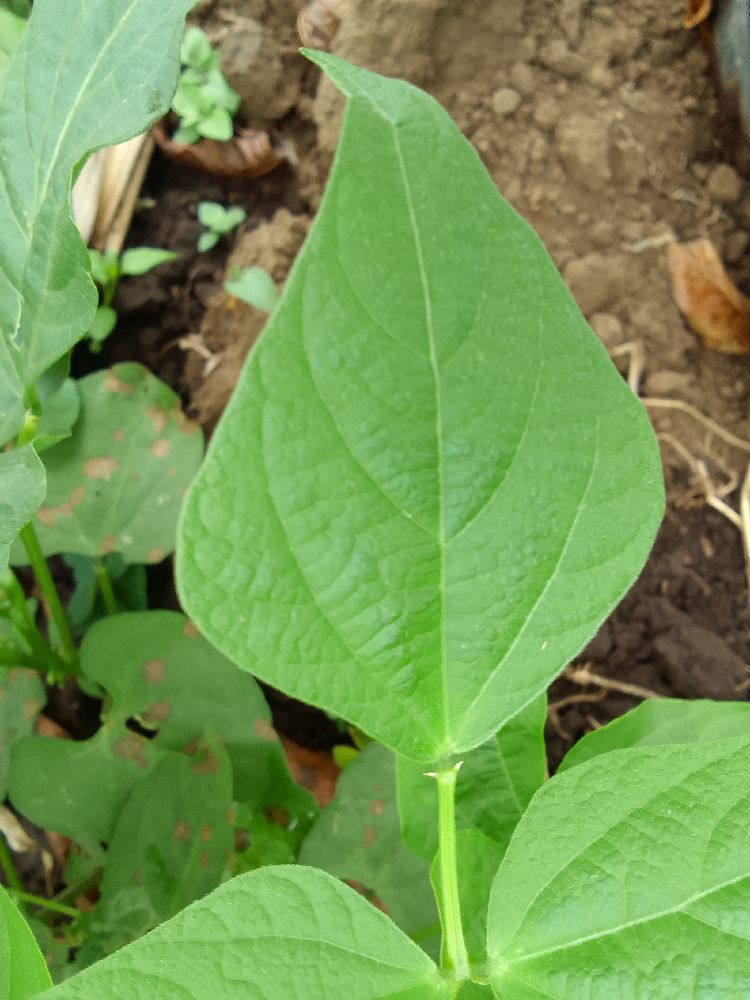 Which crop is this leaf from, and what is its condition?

common bean, healthy
